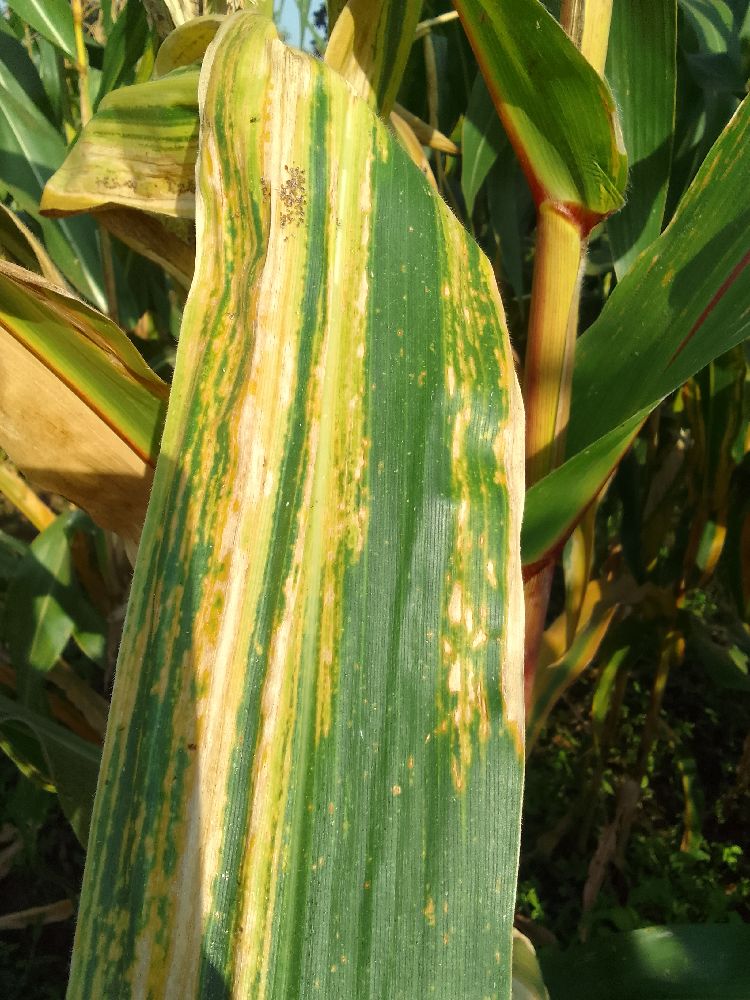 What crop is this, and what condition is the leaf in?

maize, maize lethal necrosis
